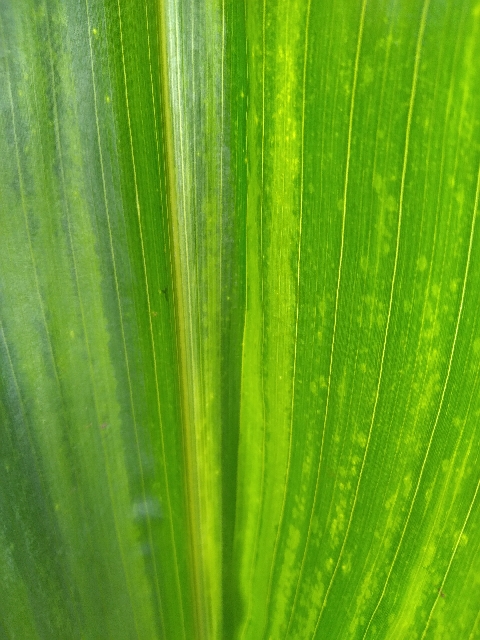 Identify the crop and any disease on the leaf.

maize, maize lethal necrosis
